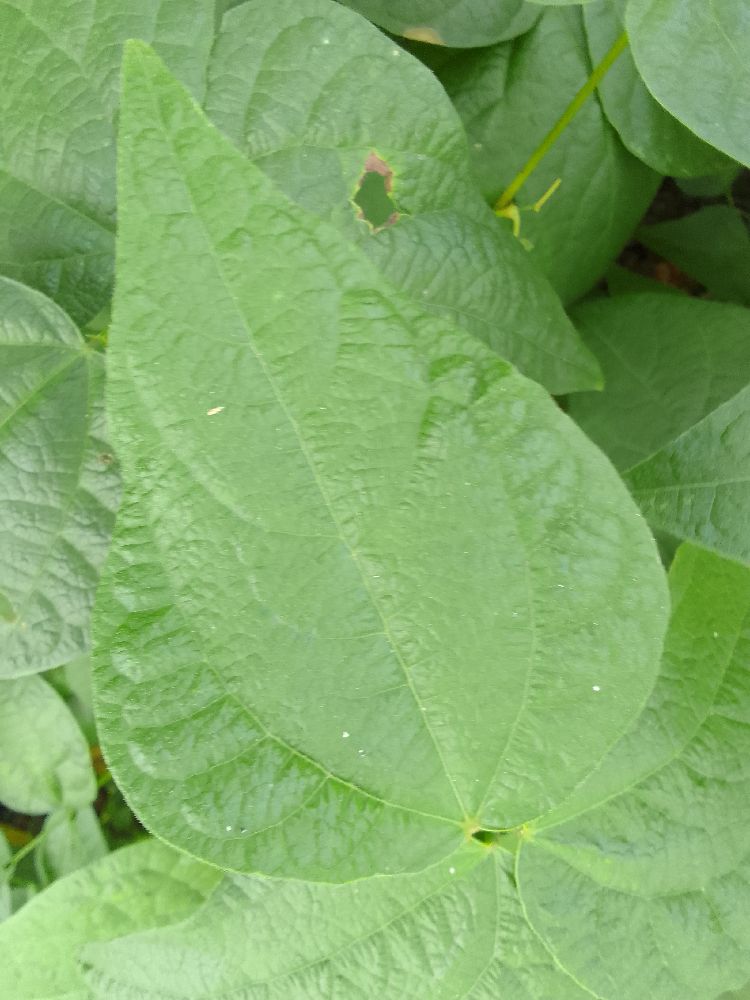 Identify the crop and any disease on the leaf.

common bean, healthy
